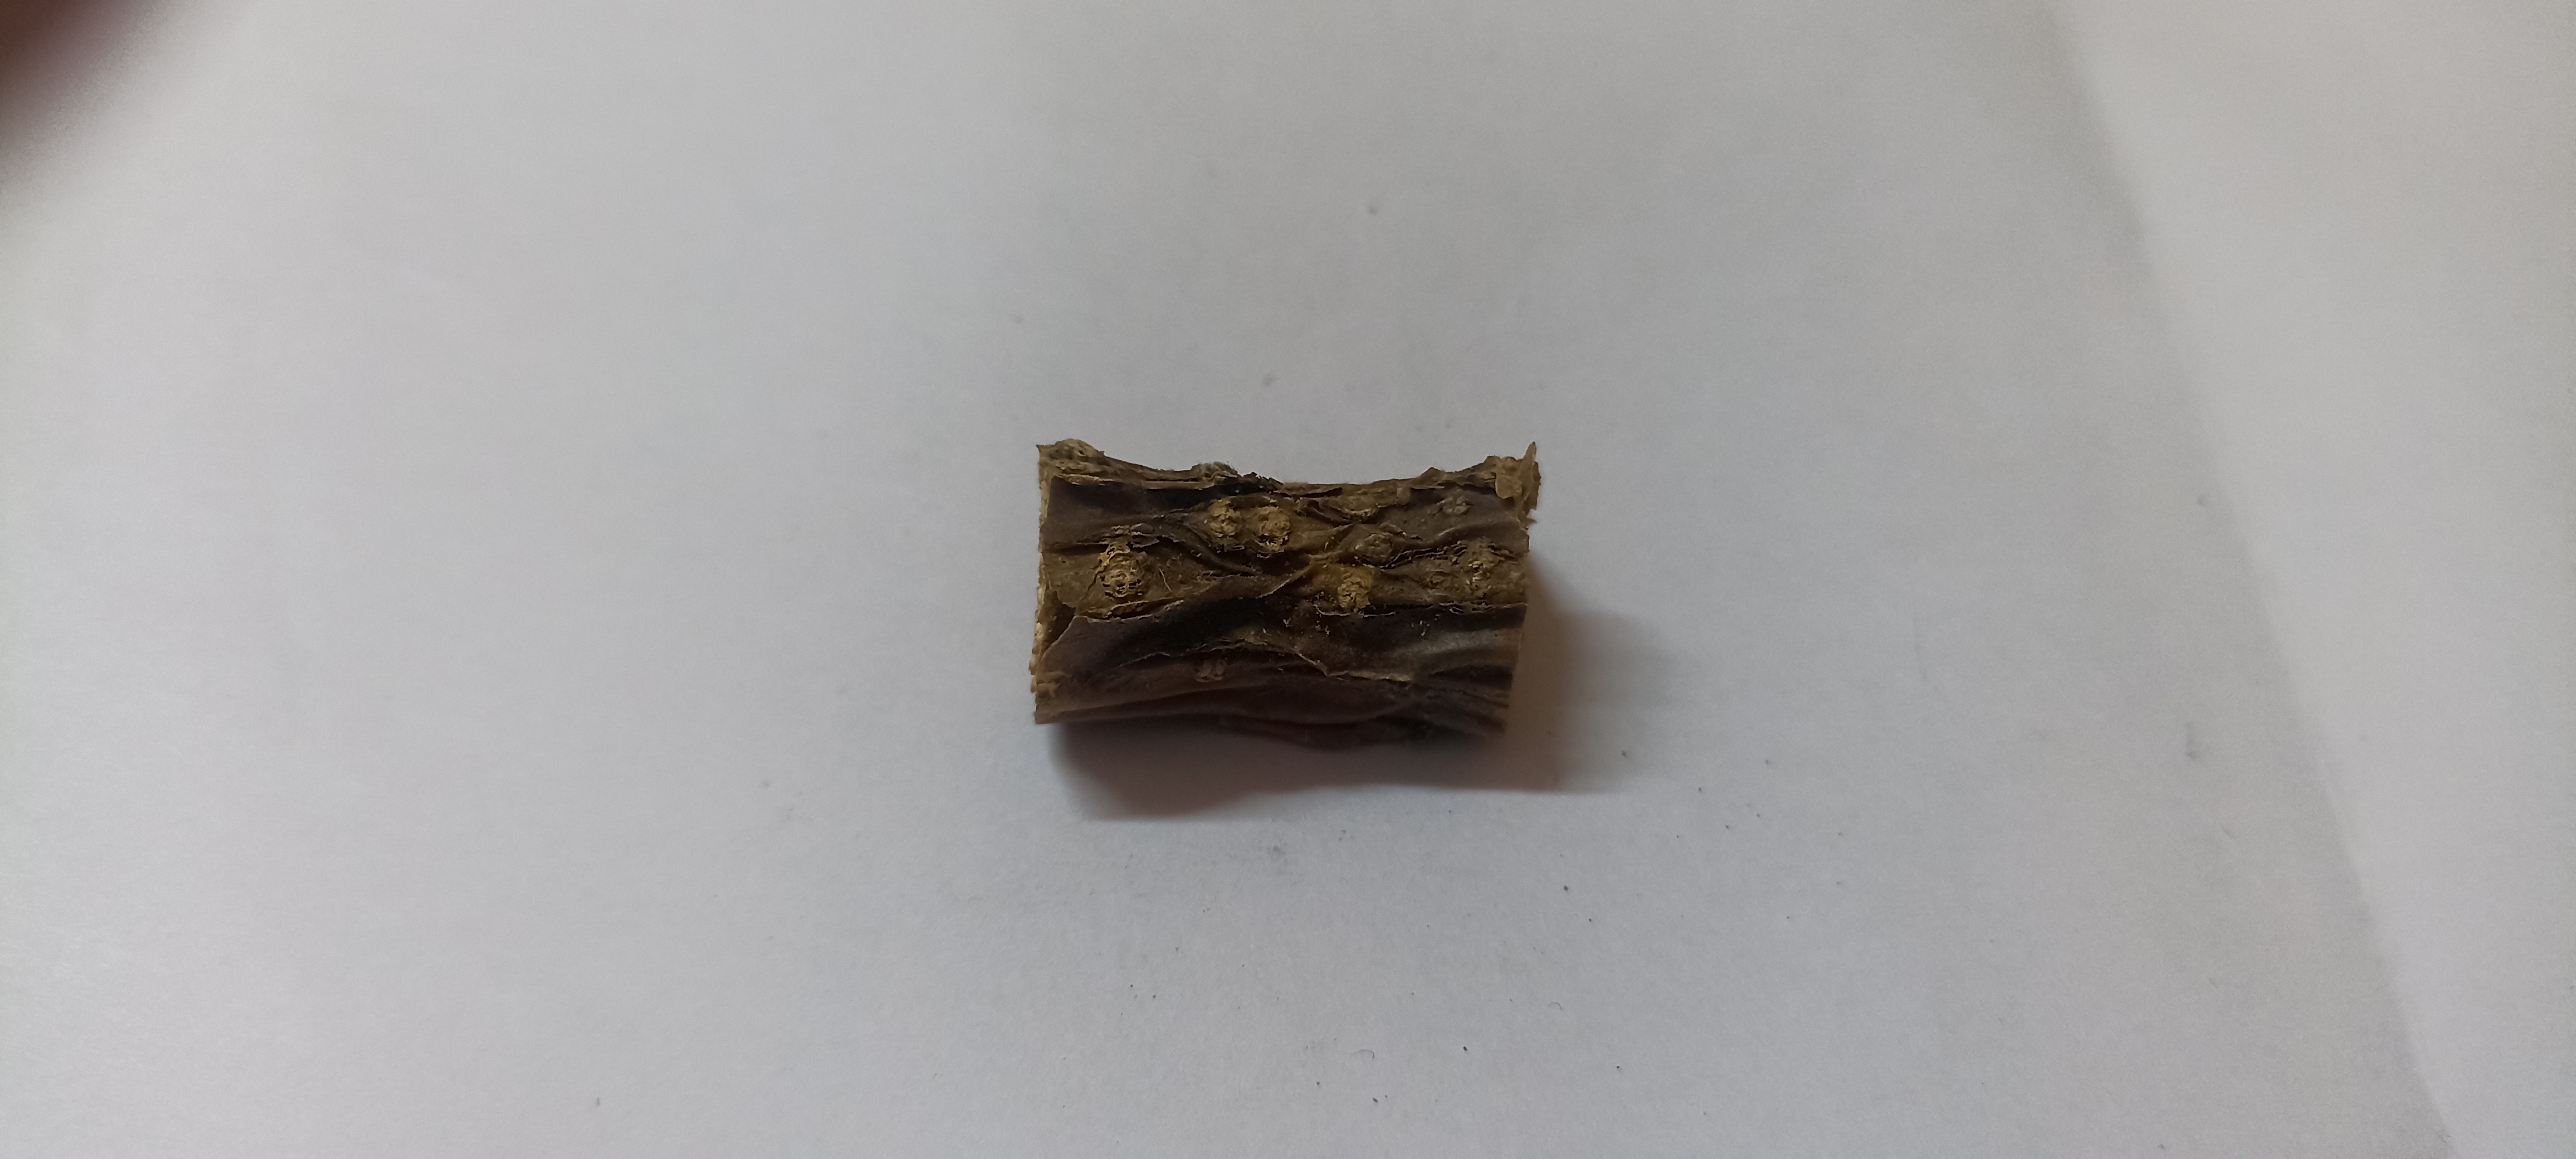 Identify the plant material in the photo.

gulvel
